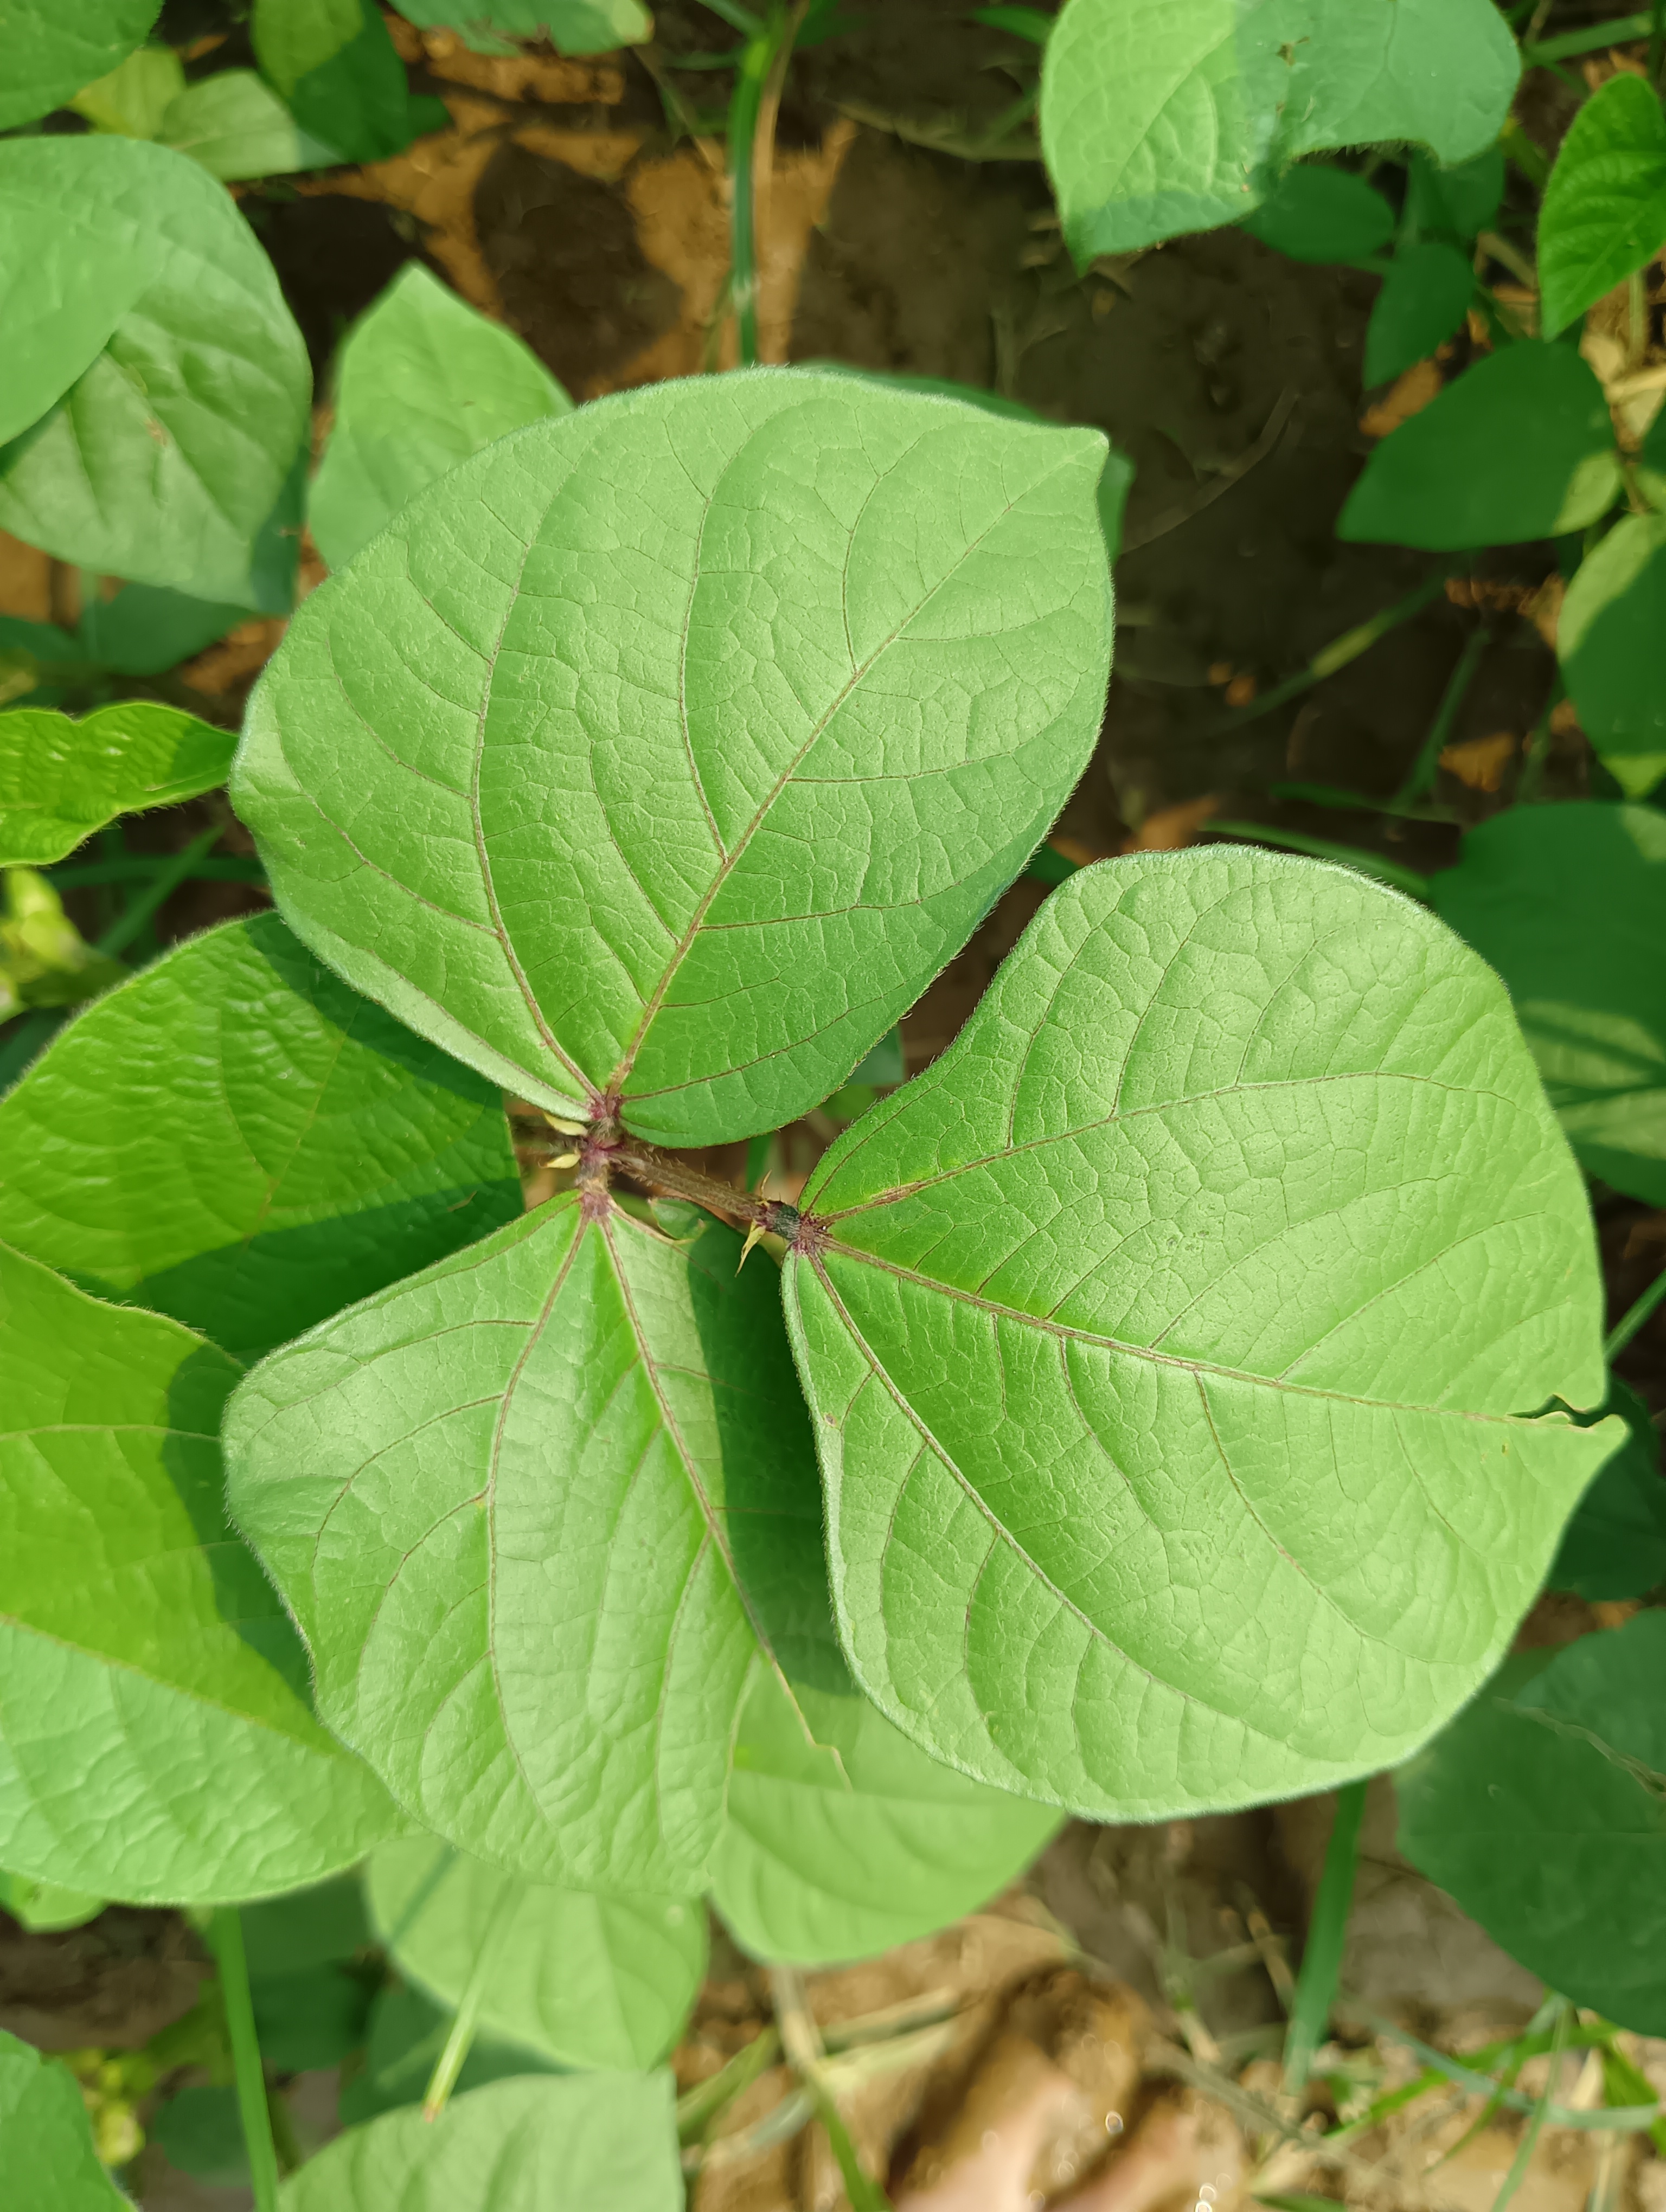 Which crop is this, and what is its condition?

mungbean, healthy
